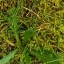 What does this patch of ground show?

structured weed
